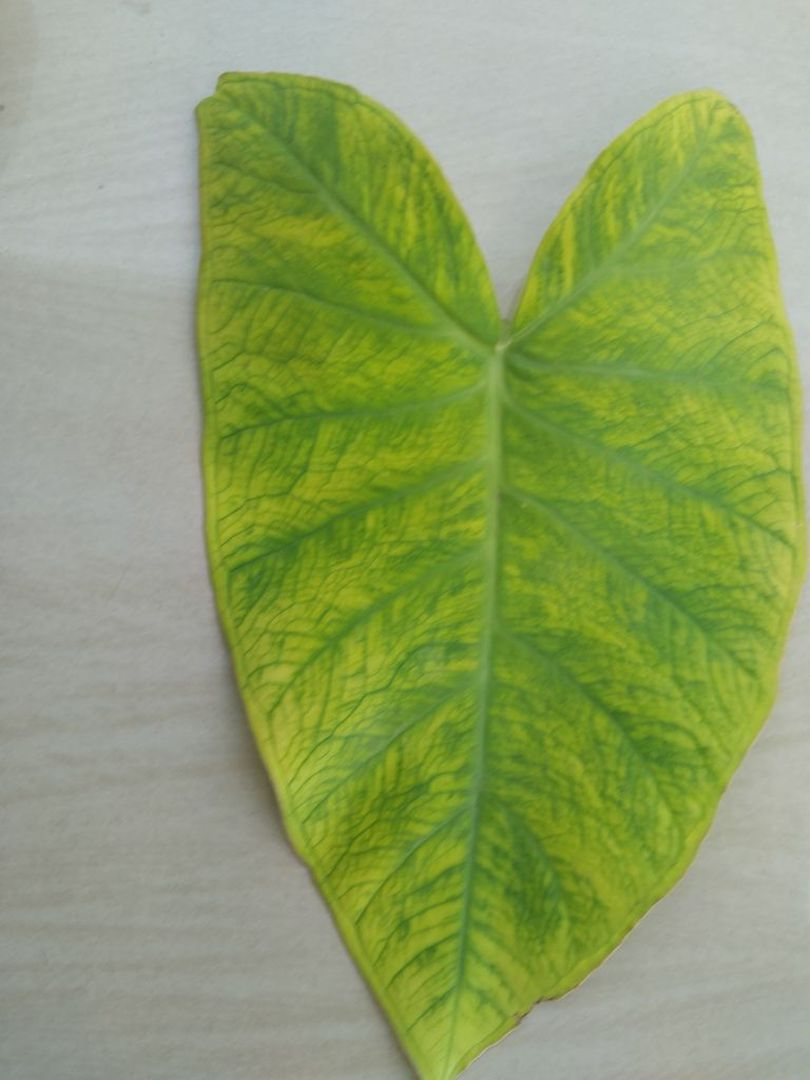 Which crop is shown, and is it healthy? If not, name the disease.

taro, mosaic
